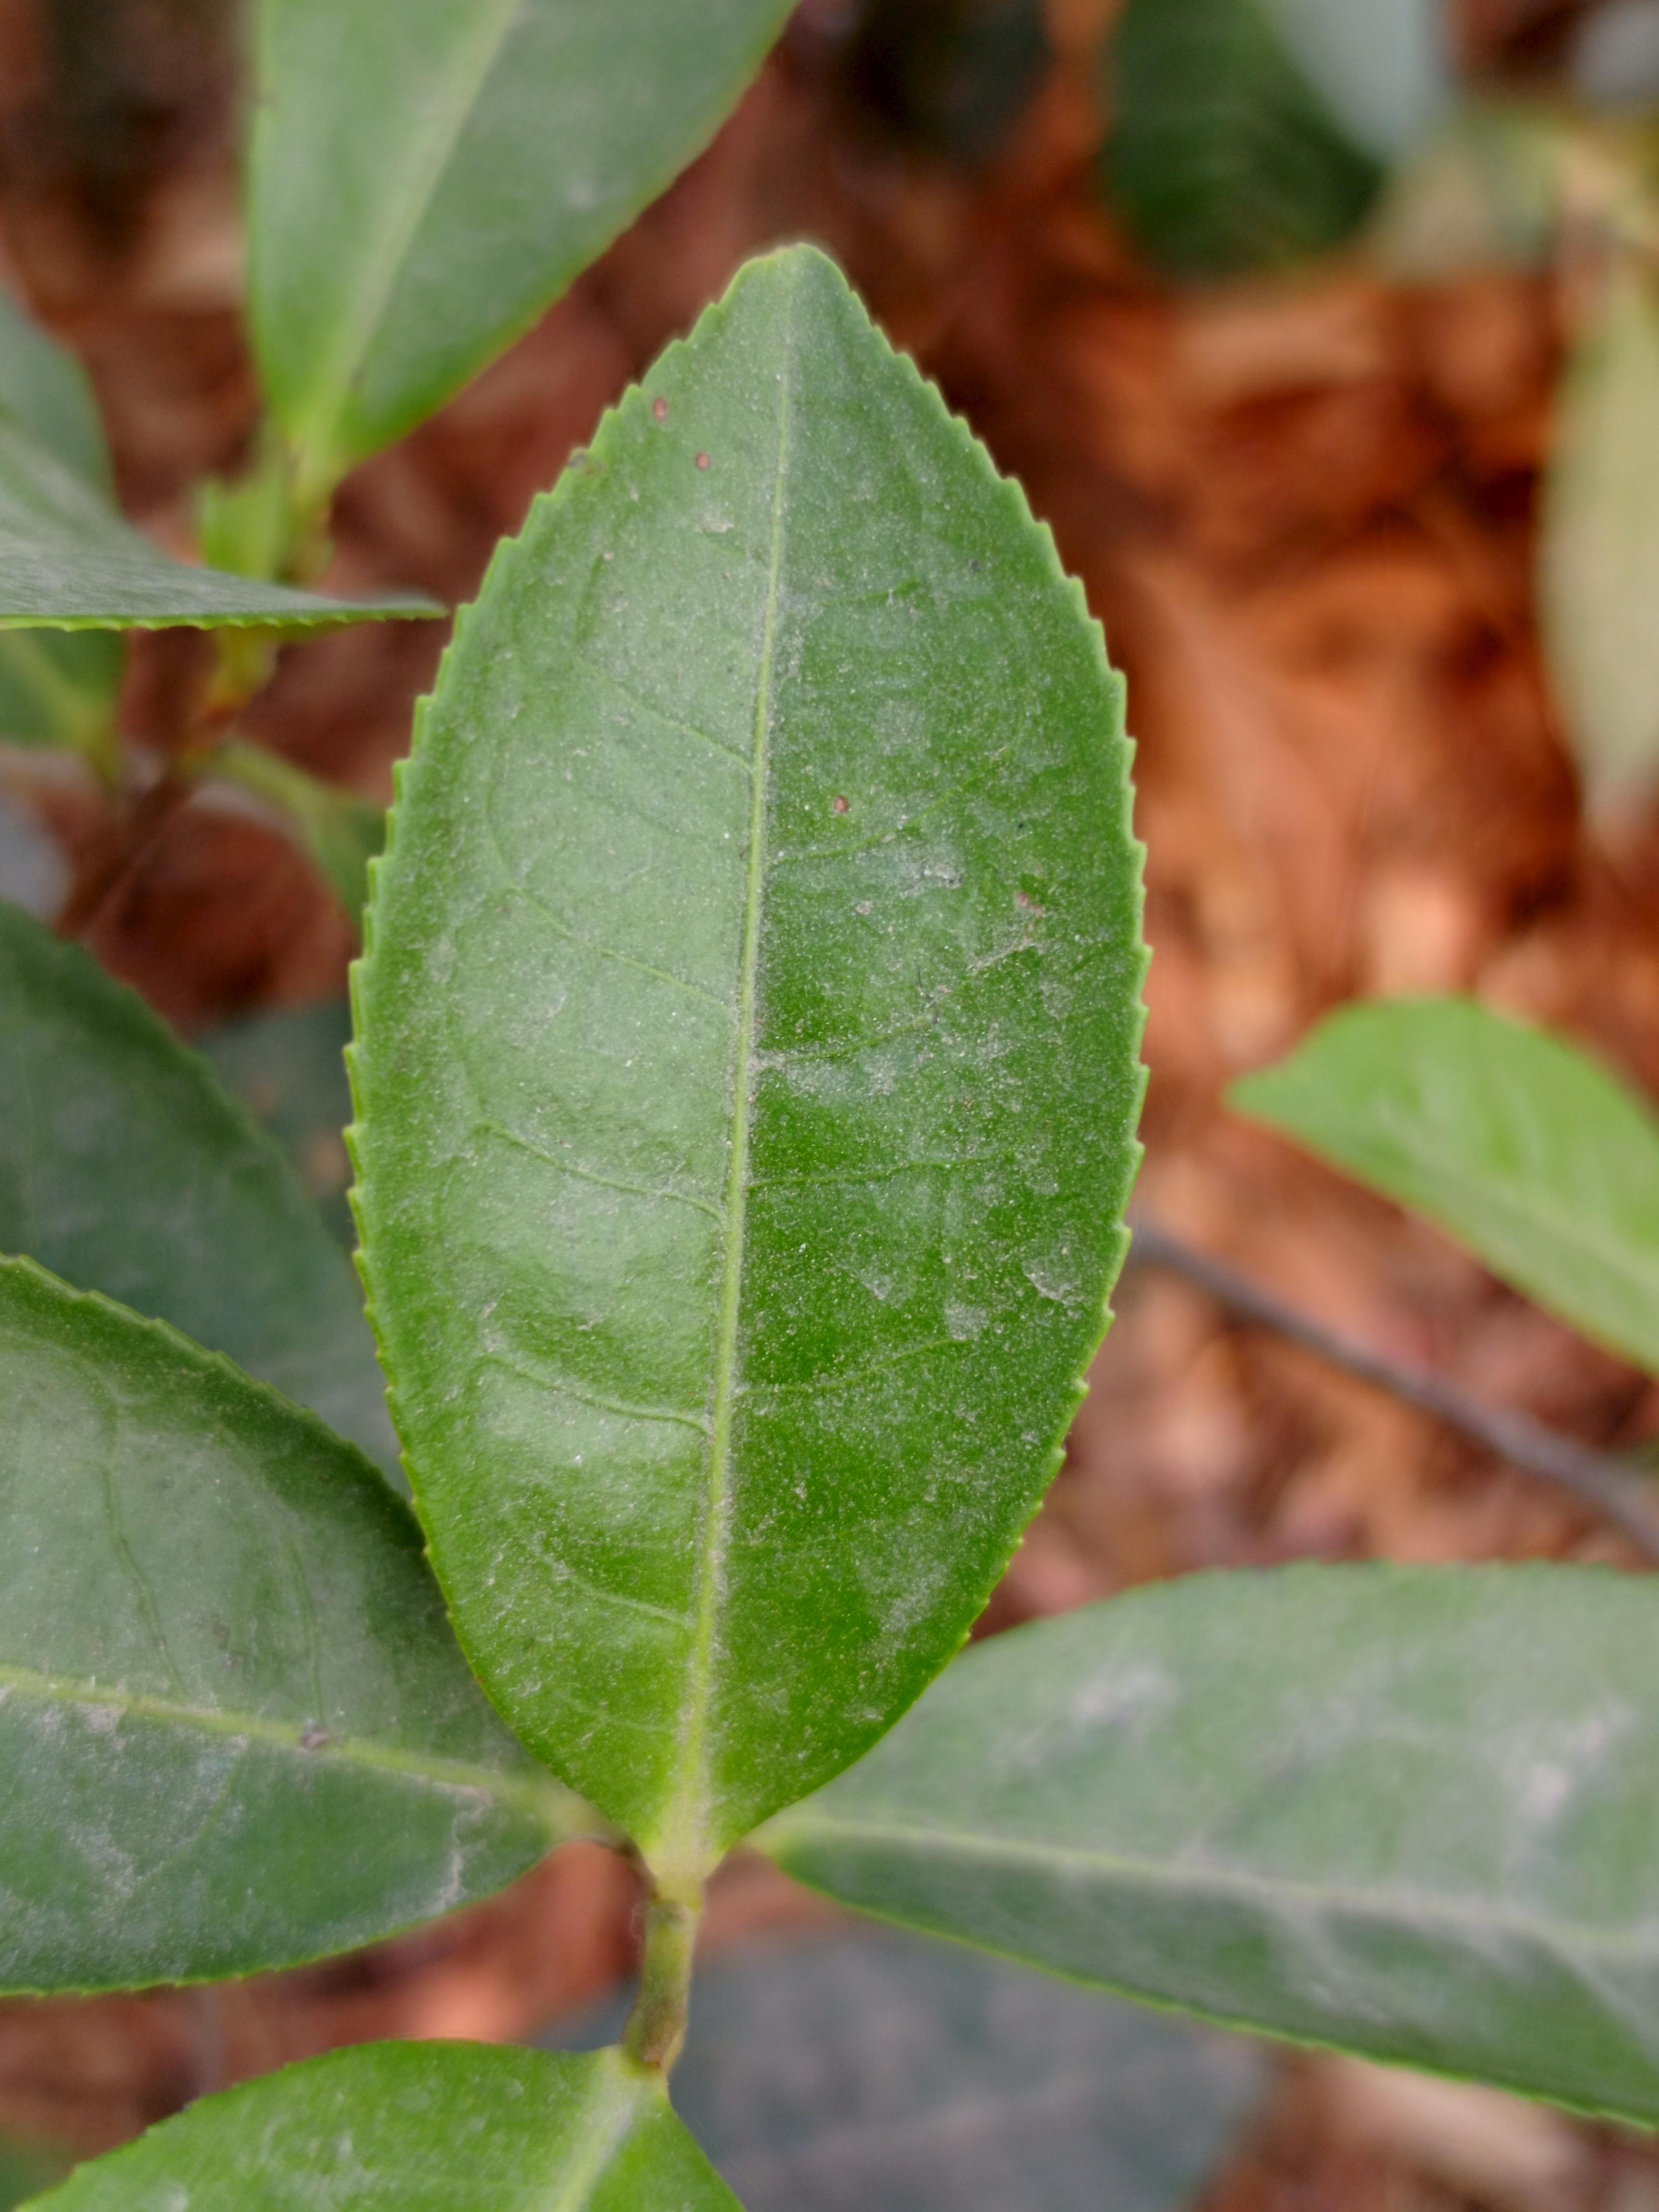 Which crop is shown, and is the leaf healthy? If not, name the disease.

tea, healthy leaf
